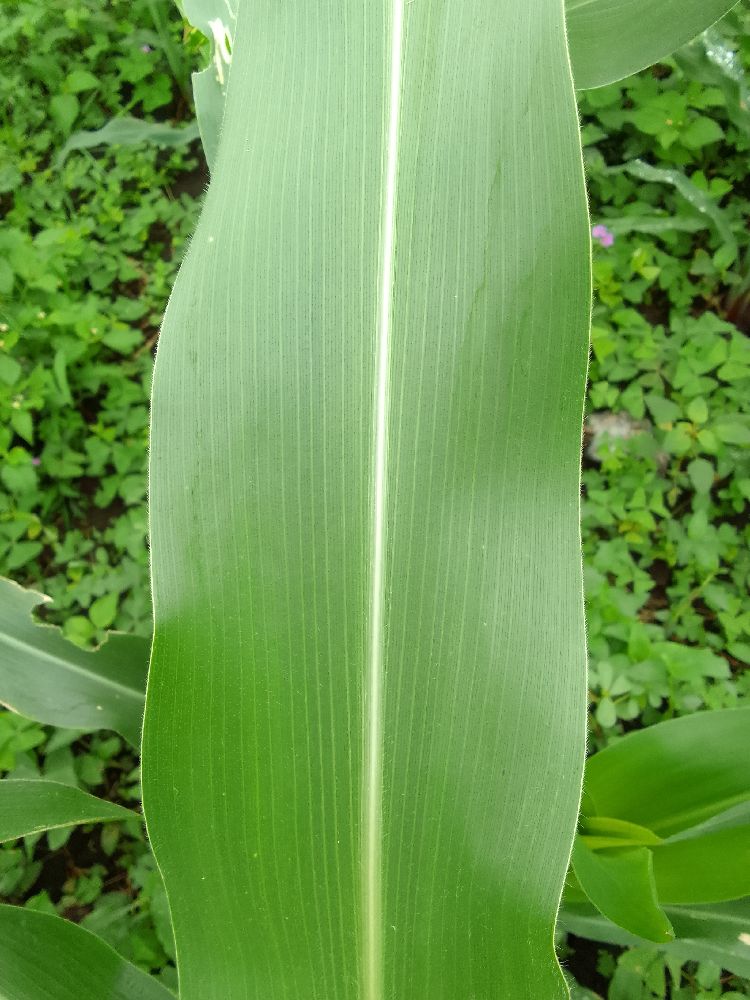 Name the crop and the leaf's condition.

maize, healthy
